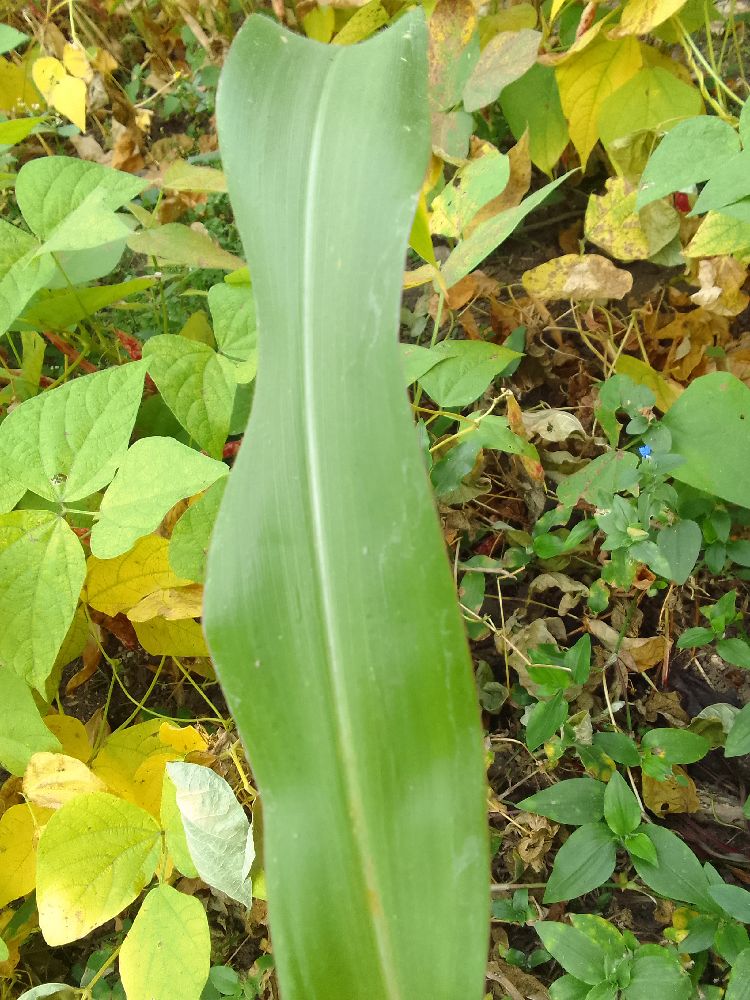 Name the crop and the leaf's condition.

maize, healthy
